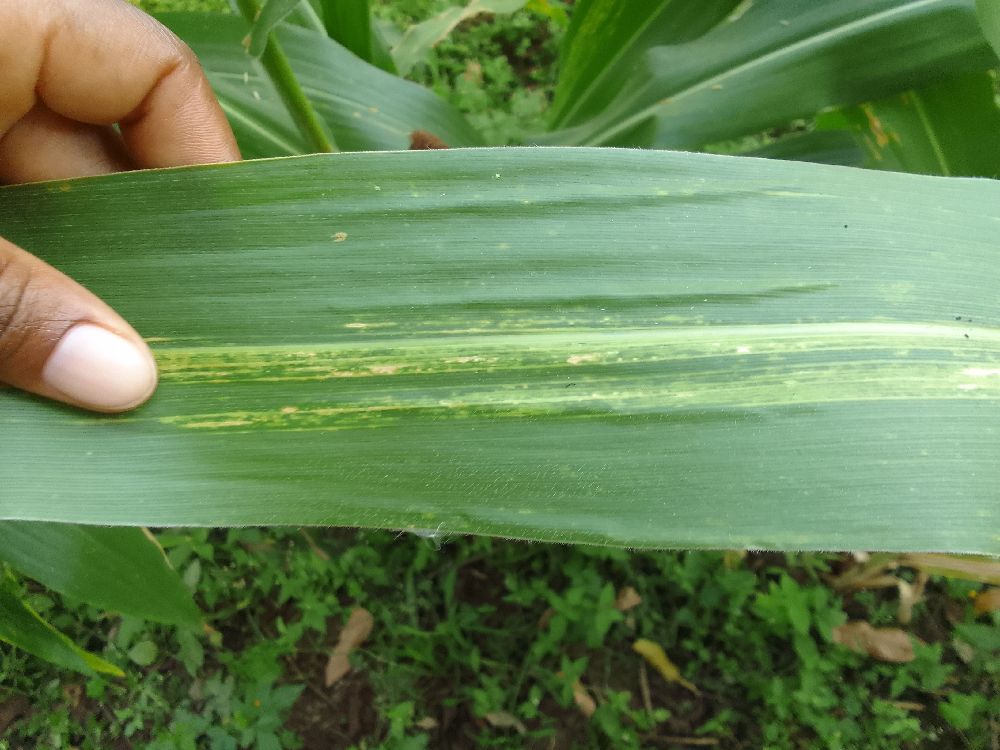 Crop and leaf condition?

maize, maize lethal necrosis
